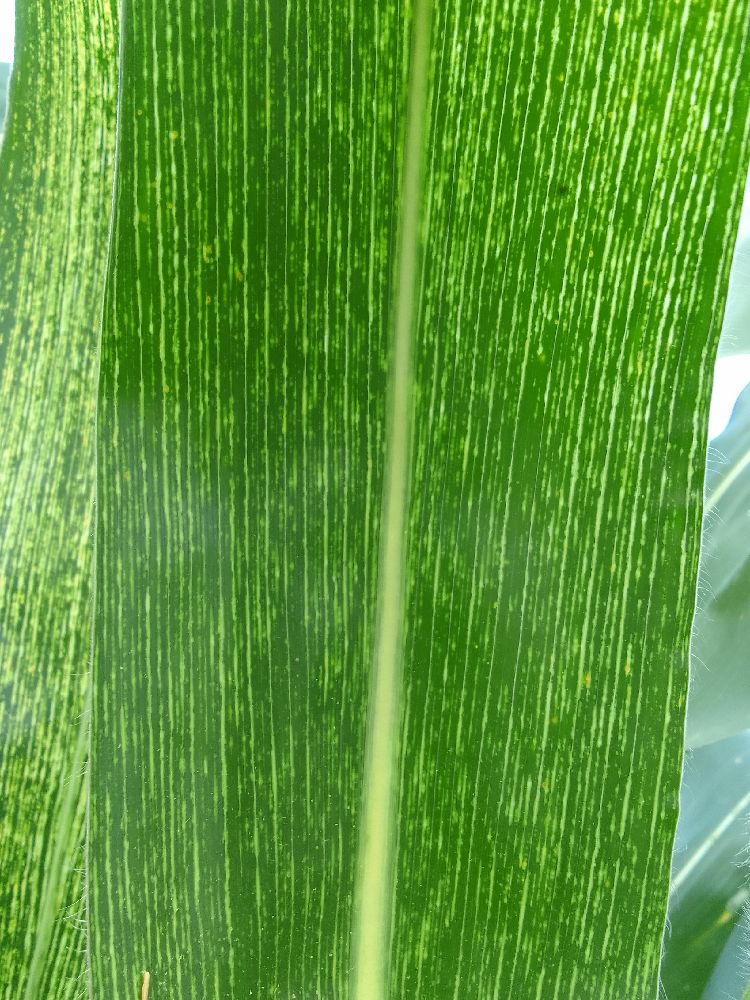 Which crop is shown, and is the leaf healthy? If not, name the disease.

maize, maize streak virus
